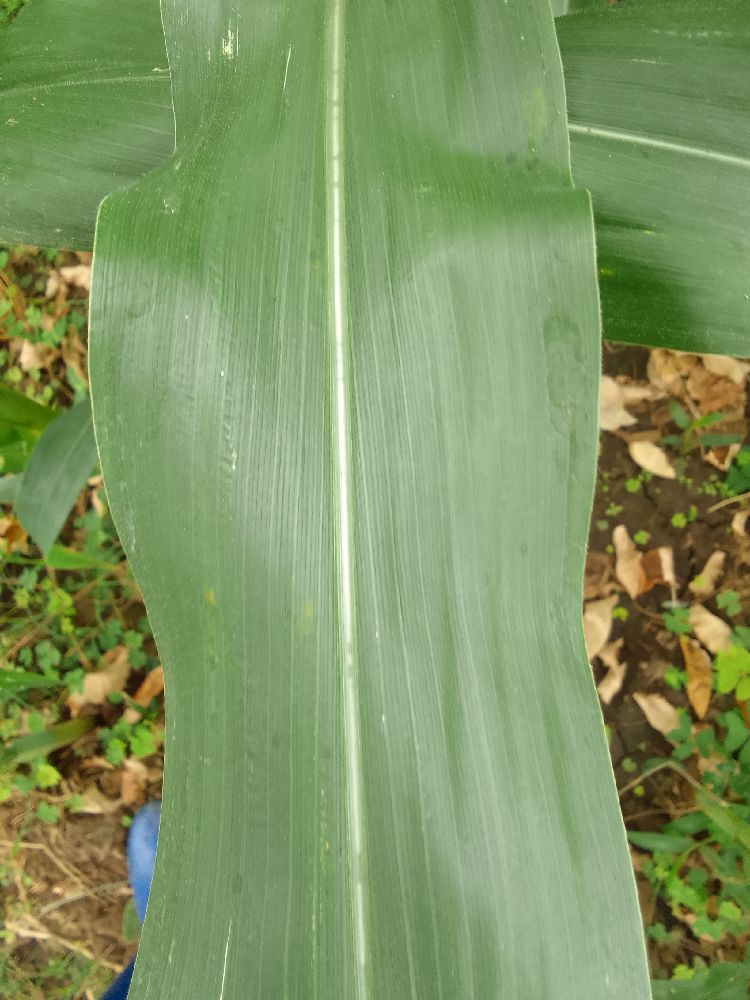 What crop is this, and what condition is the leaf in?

maize, healthy
